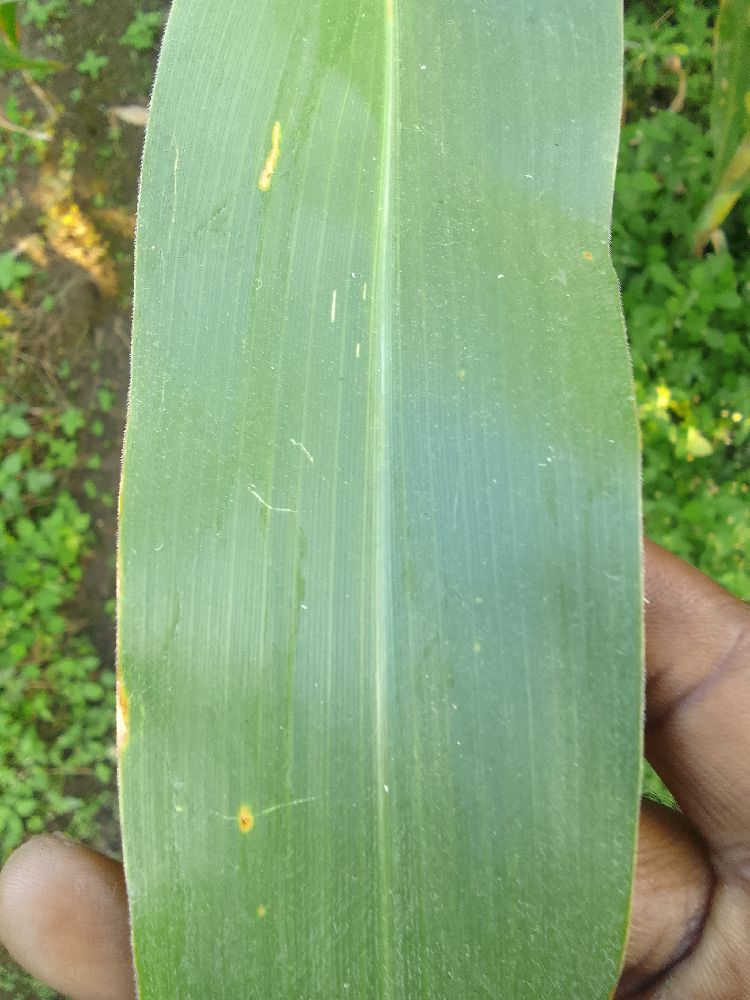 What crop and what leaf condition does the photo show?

maize, healthy
